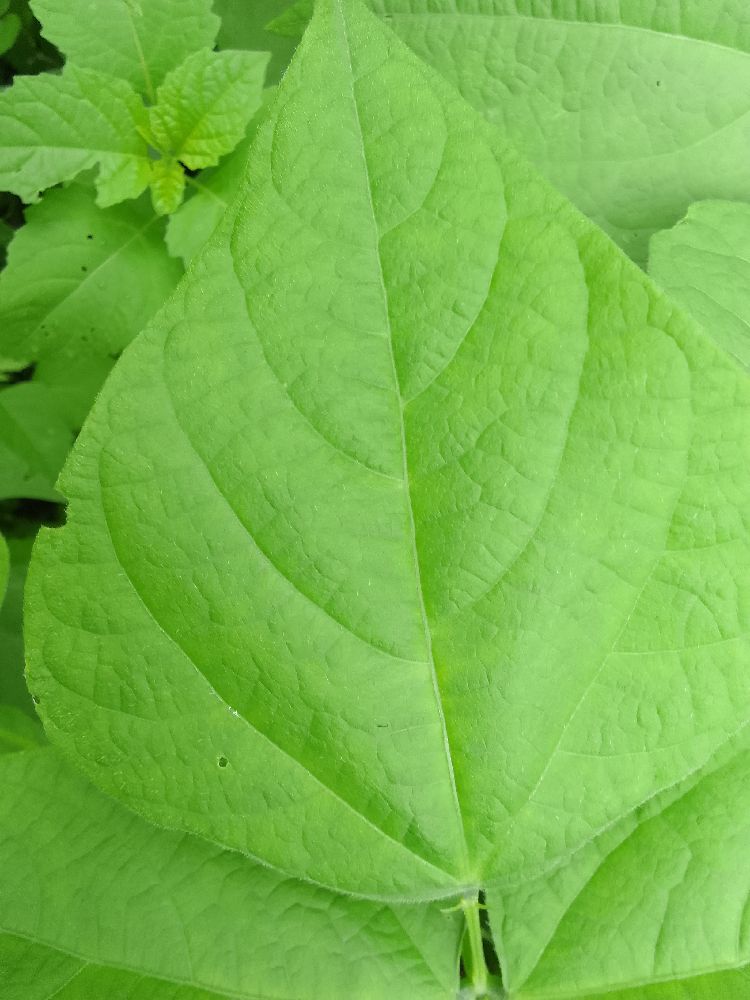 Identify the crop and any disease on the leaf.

common bean, healthy
